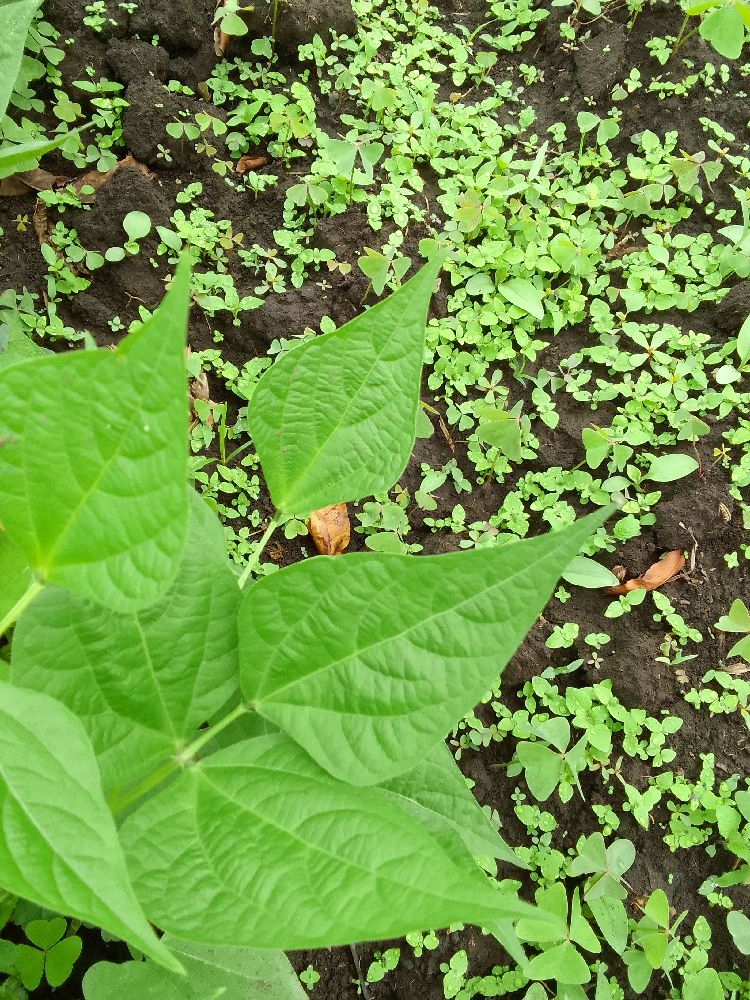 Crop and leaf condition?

common bean, healthy
